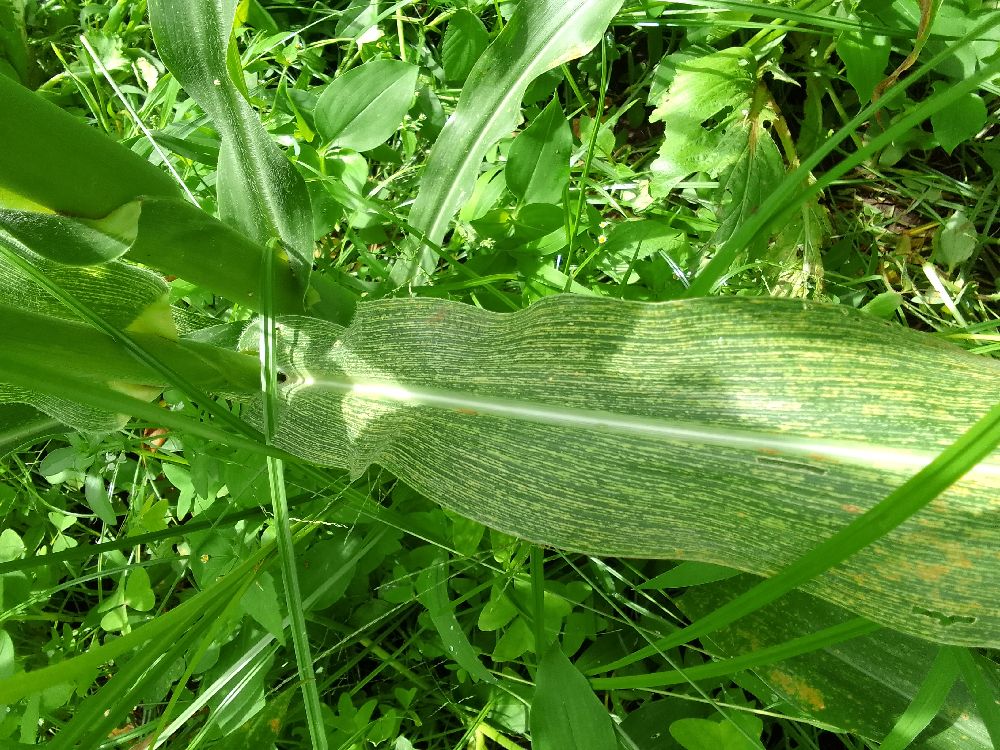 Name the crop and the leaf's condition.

maize, maize streak virus
